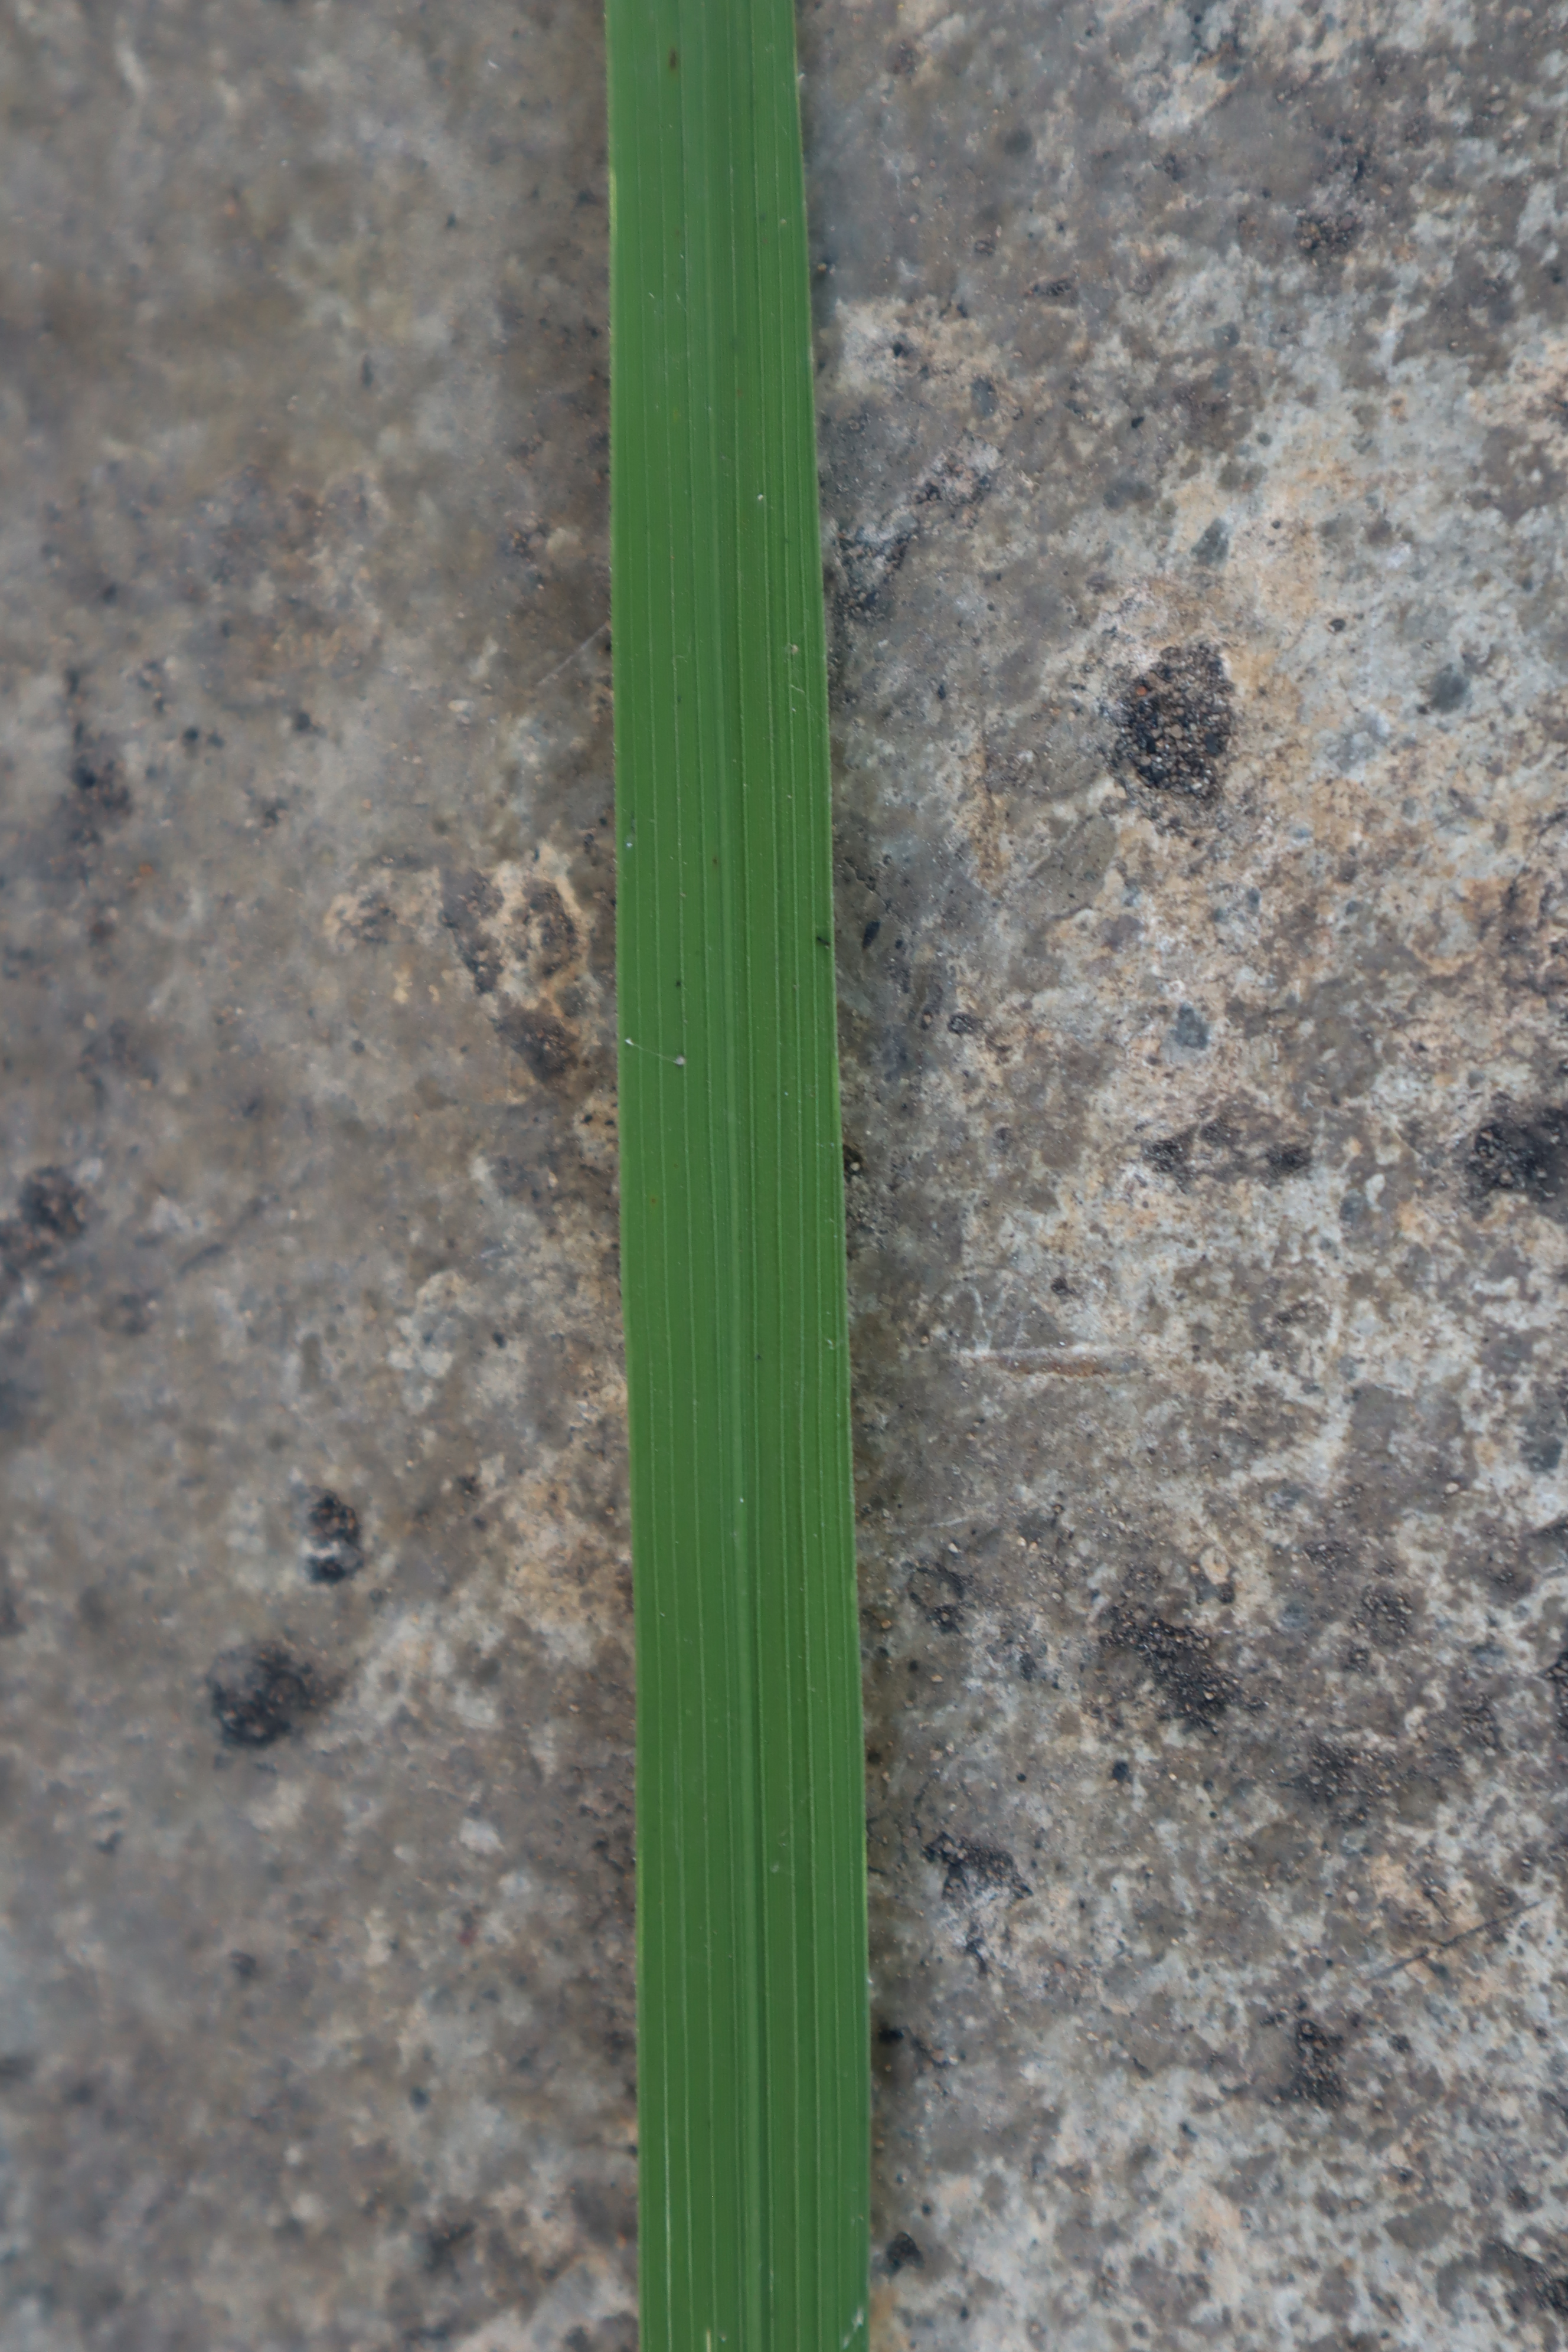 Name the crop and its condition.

rice, healthy leaves
